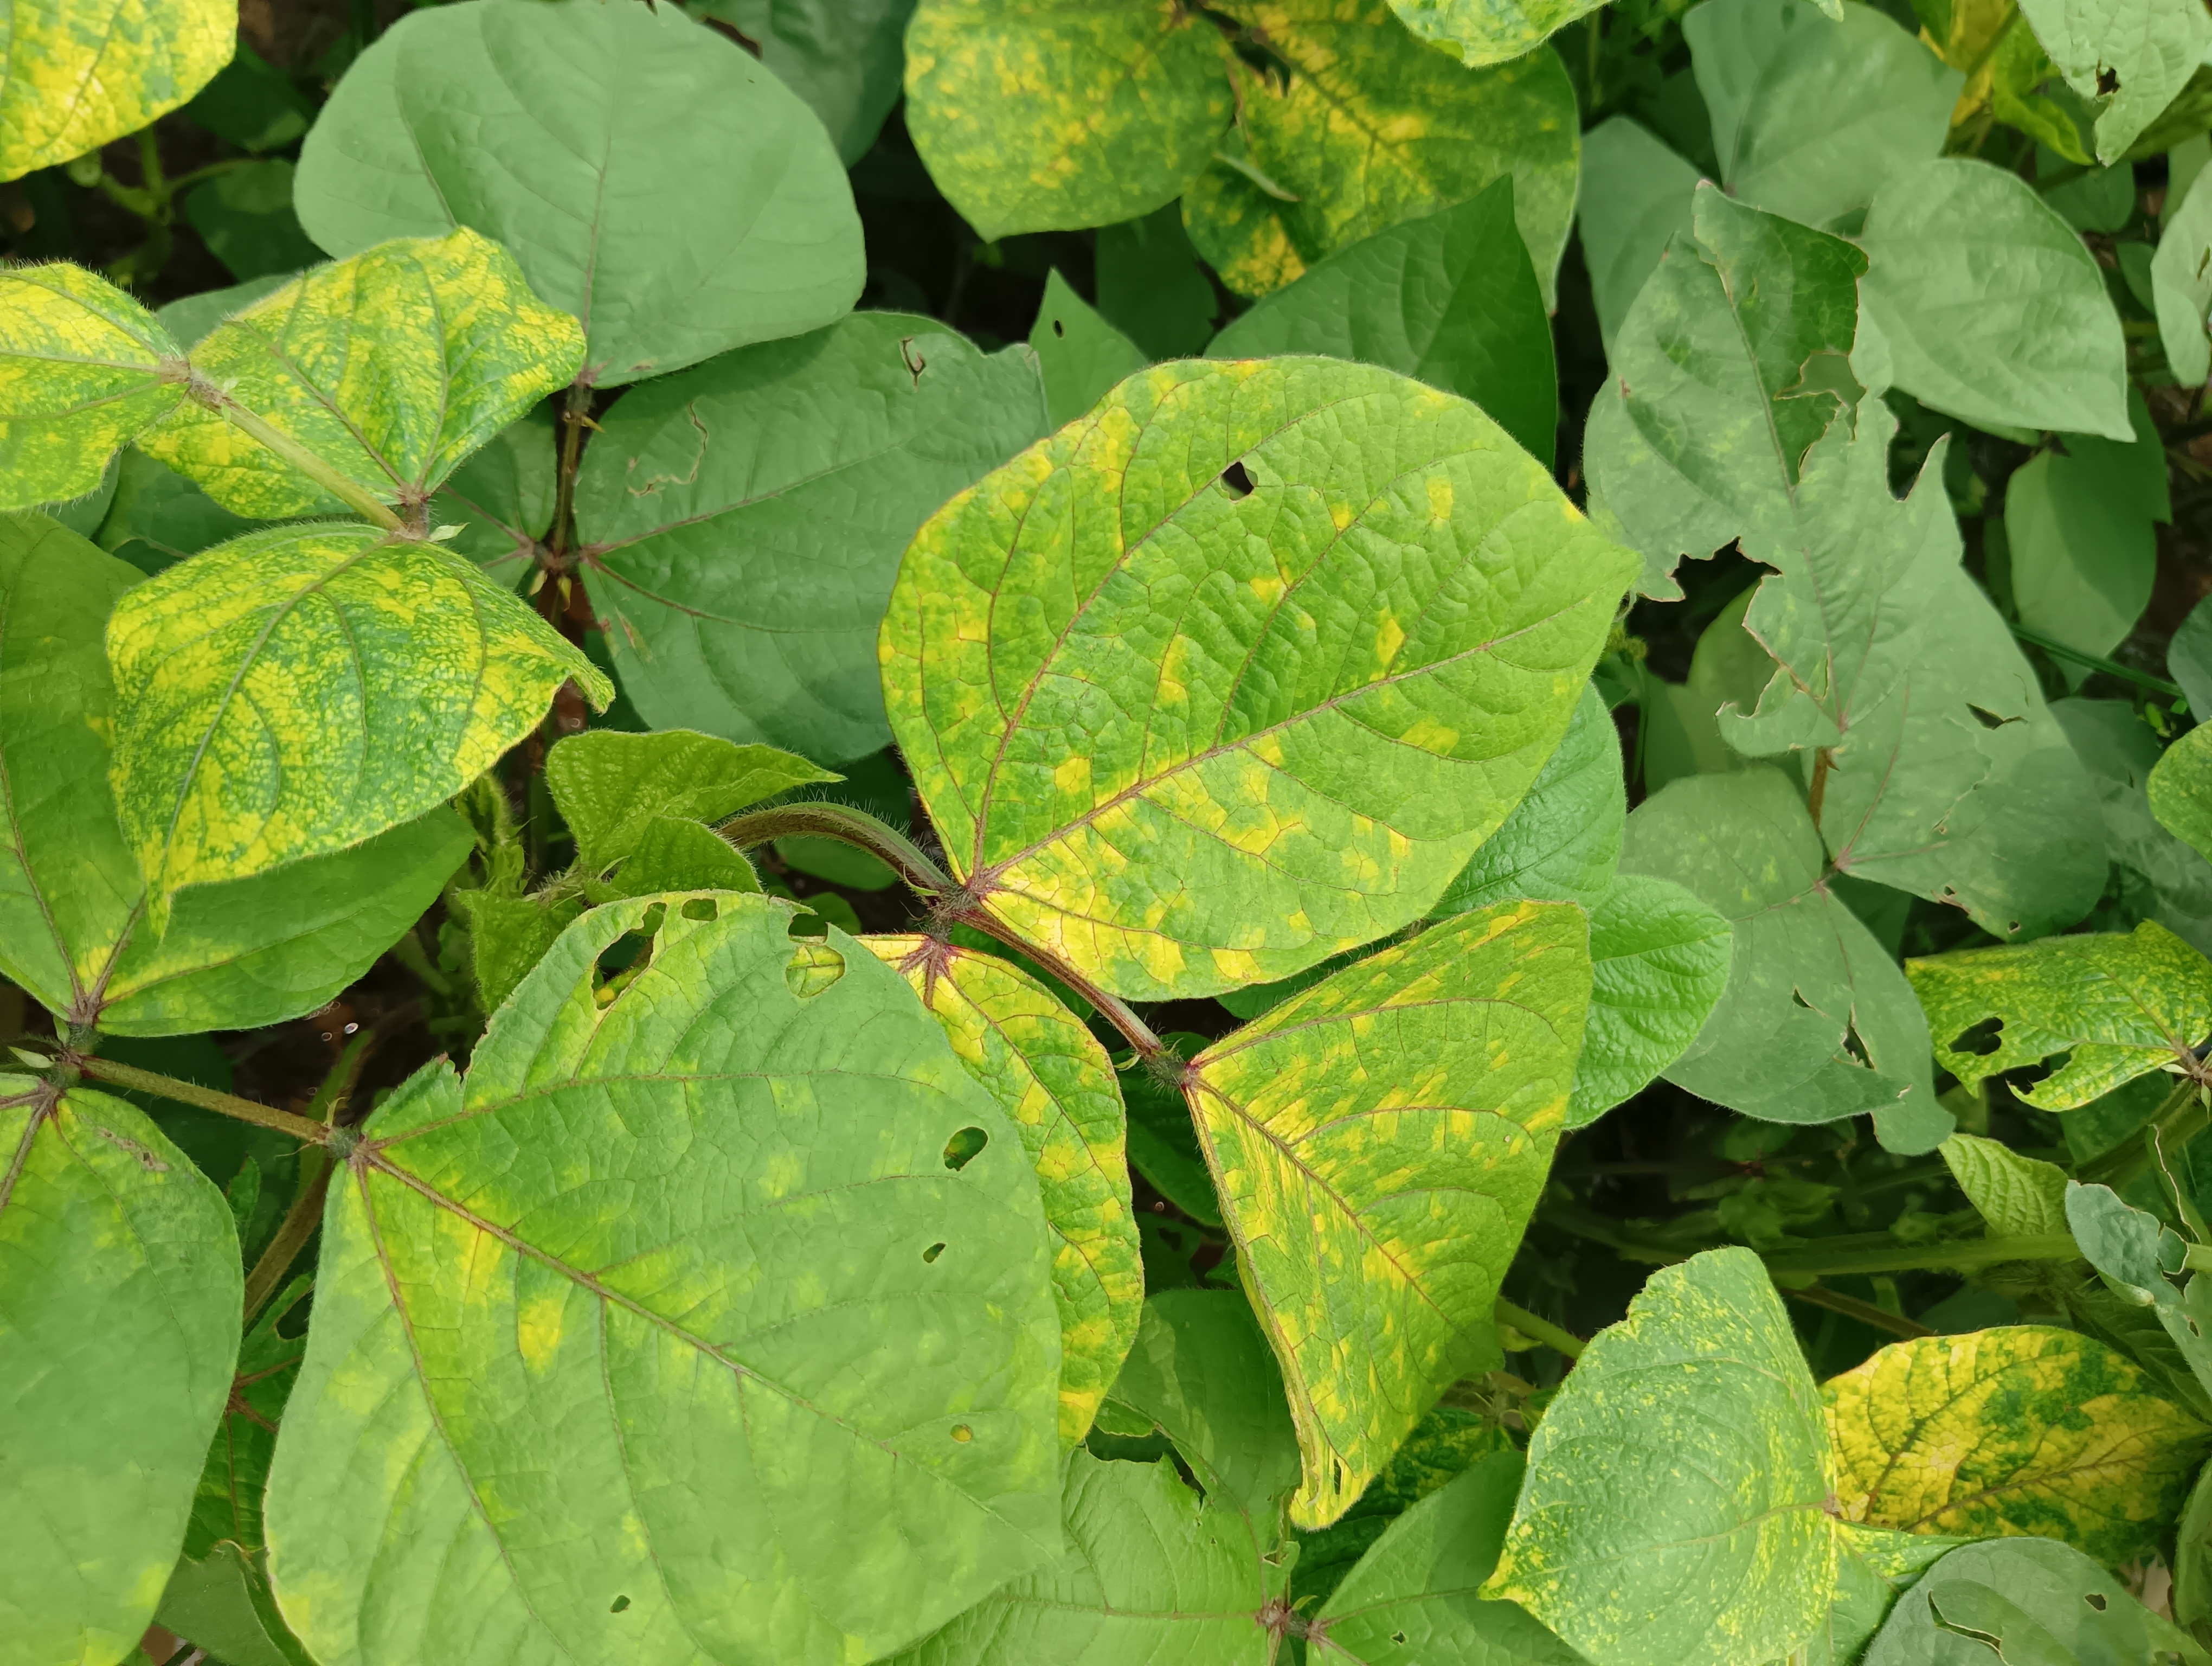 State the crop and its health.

mungbean, yellow mosaic
